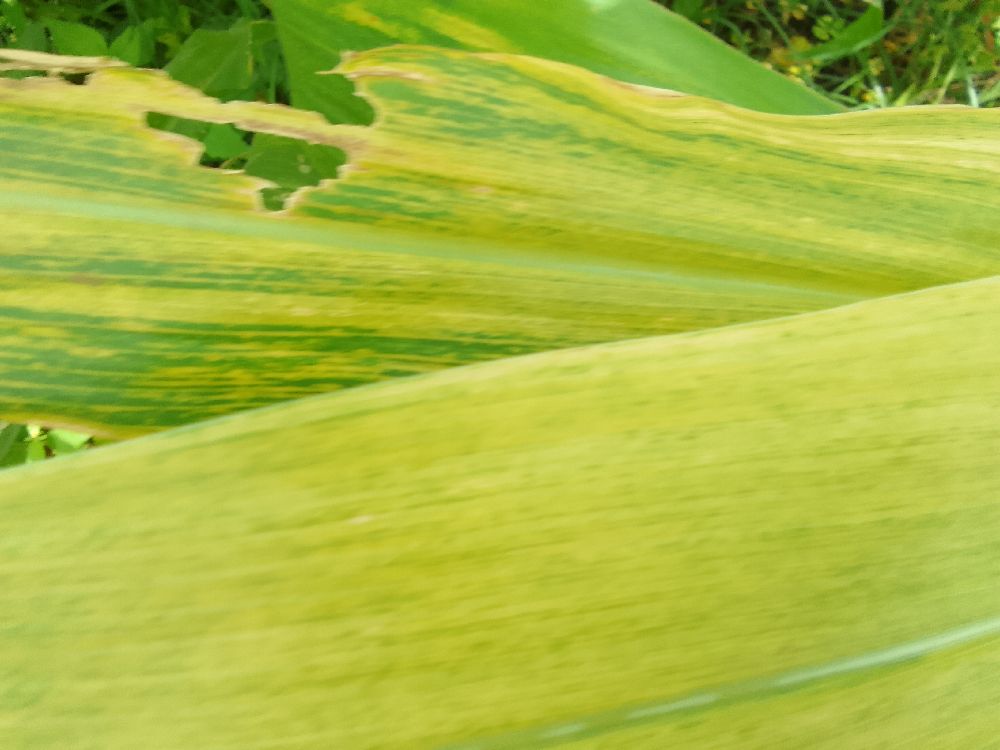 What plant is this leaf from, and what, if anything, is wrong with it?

maize, maize lethal necrosis
